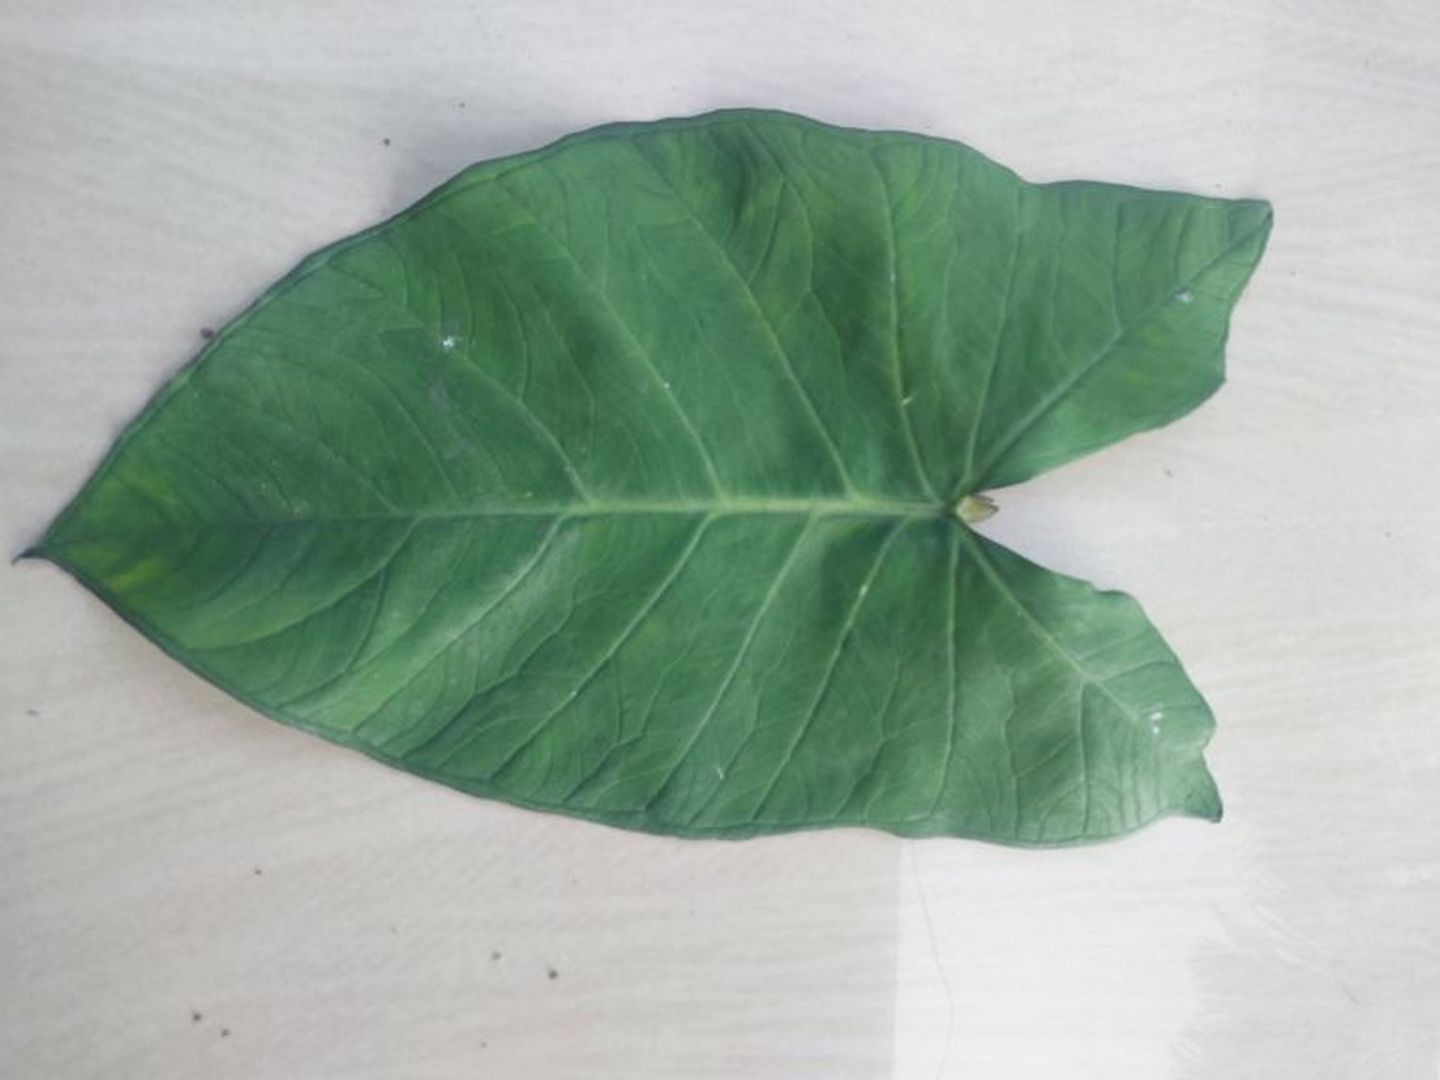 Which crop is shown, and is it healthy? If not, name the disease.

taro, healthy
